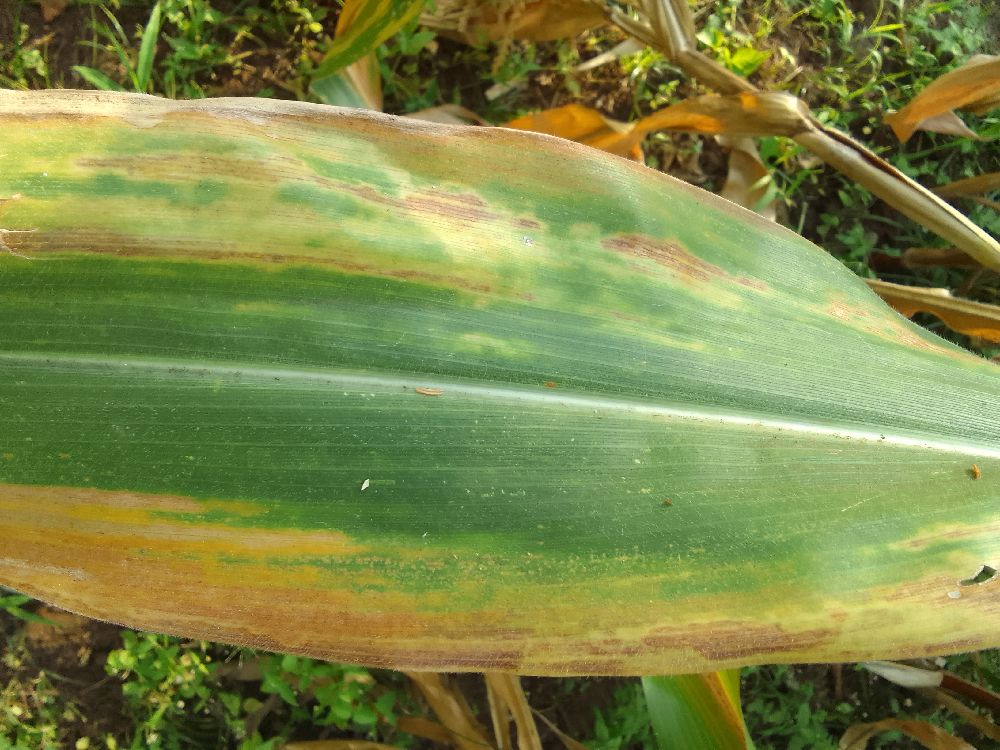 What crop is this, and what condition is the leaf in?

maize, maize lethal necrosis
